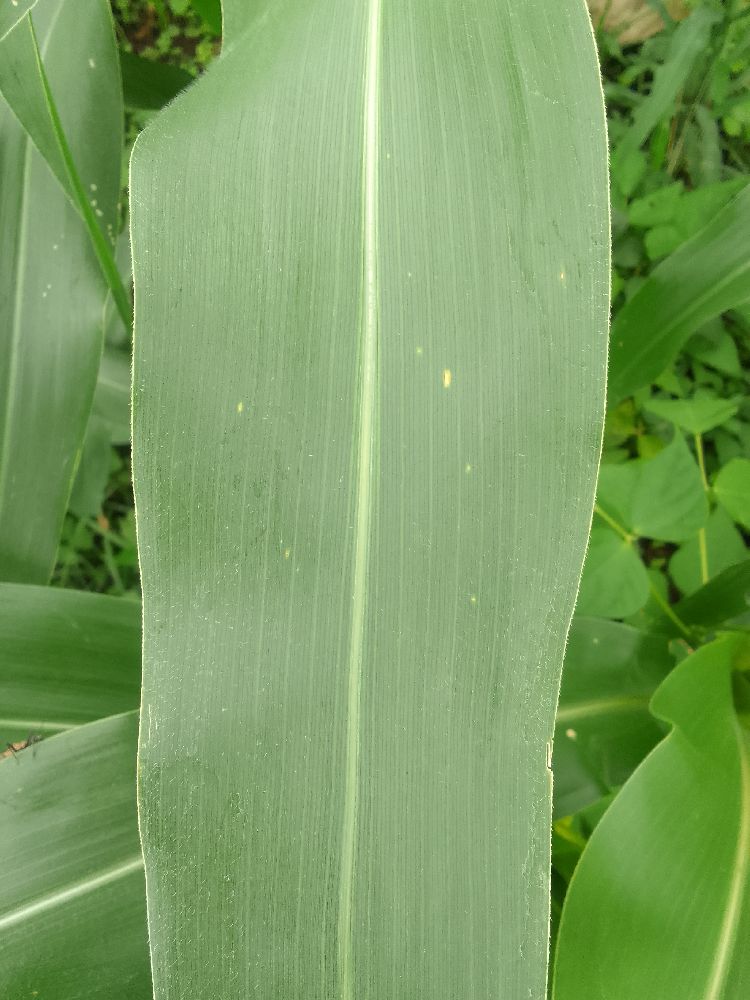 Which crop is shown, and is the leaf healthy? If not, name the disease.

maize, healthy
